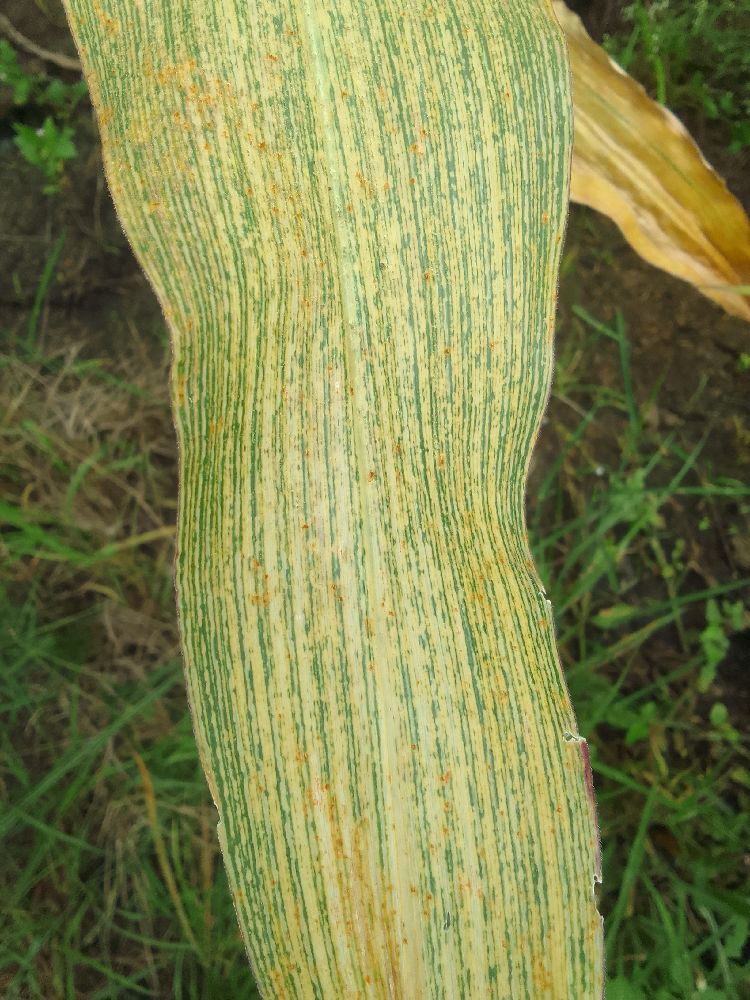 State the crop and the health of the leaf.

maize, maize streak virus
